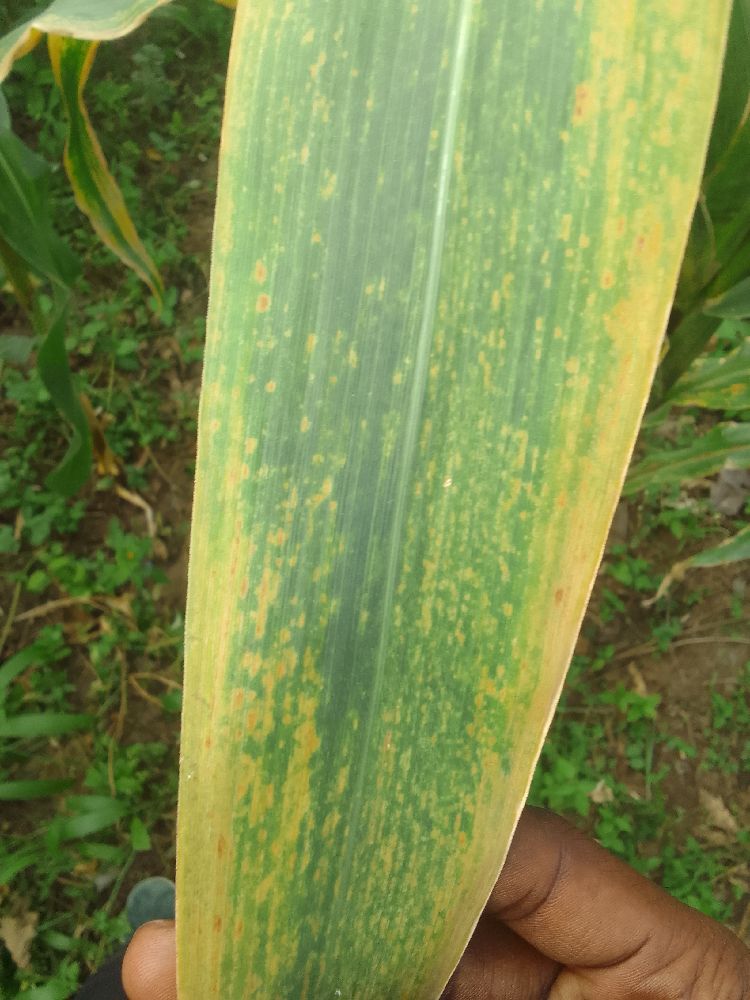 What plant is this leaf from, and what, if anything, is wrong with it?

maize, maize lethal necrosis
